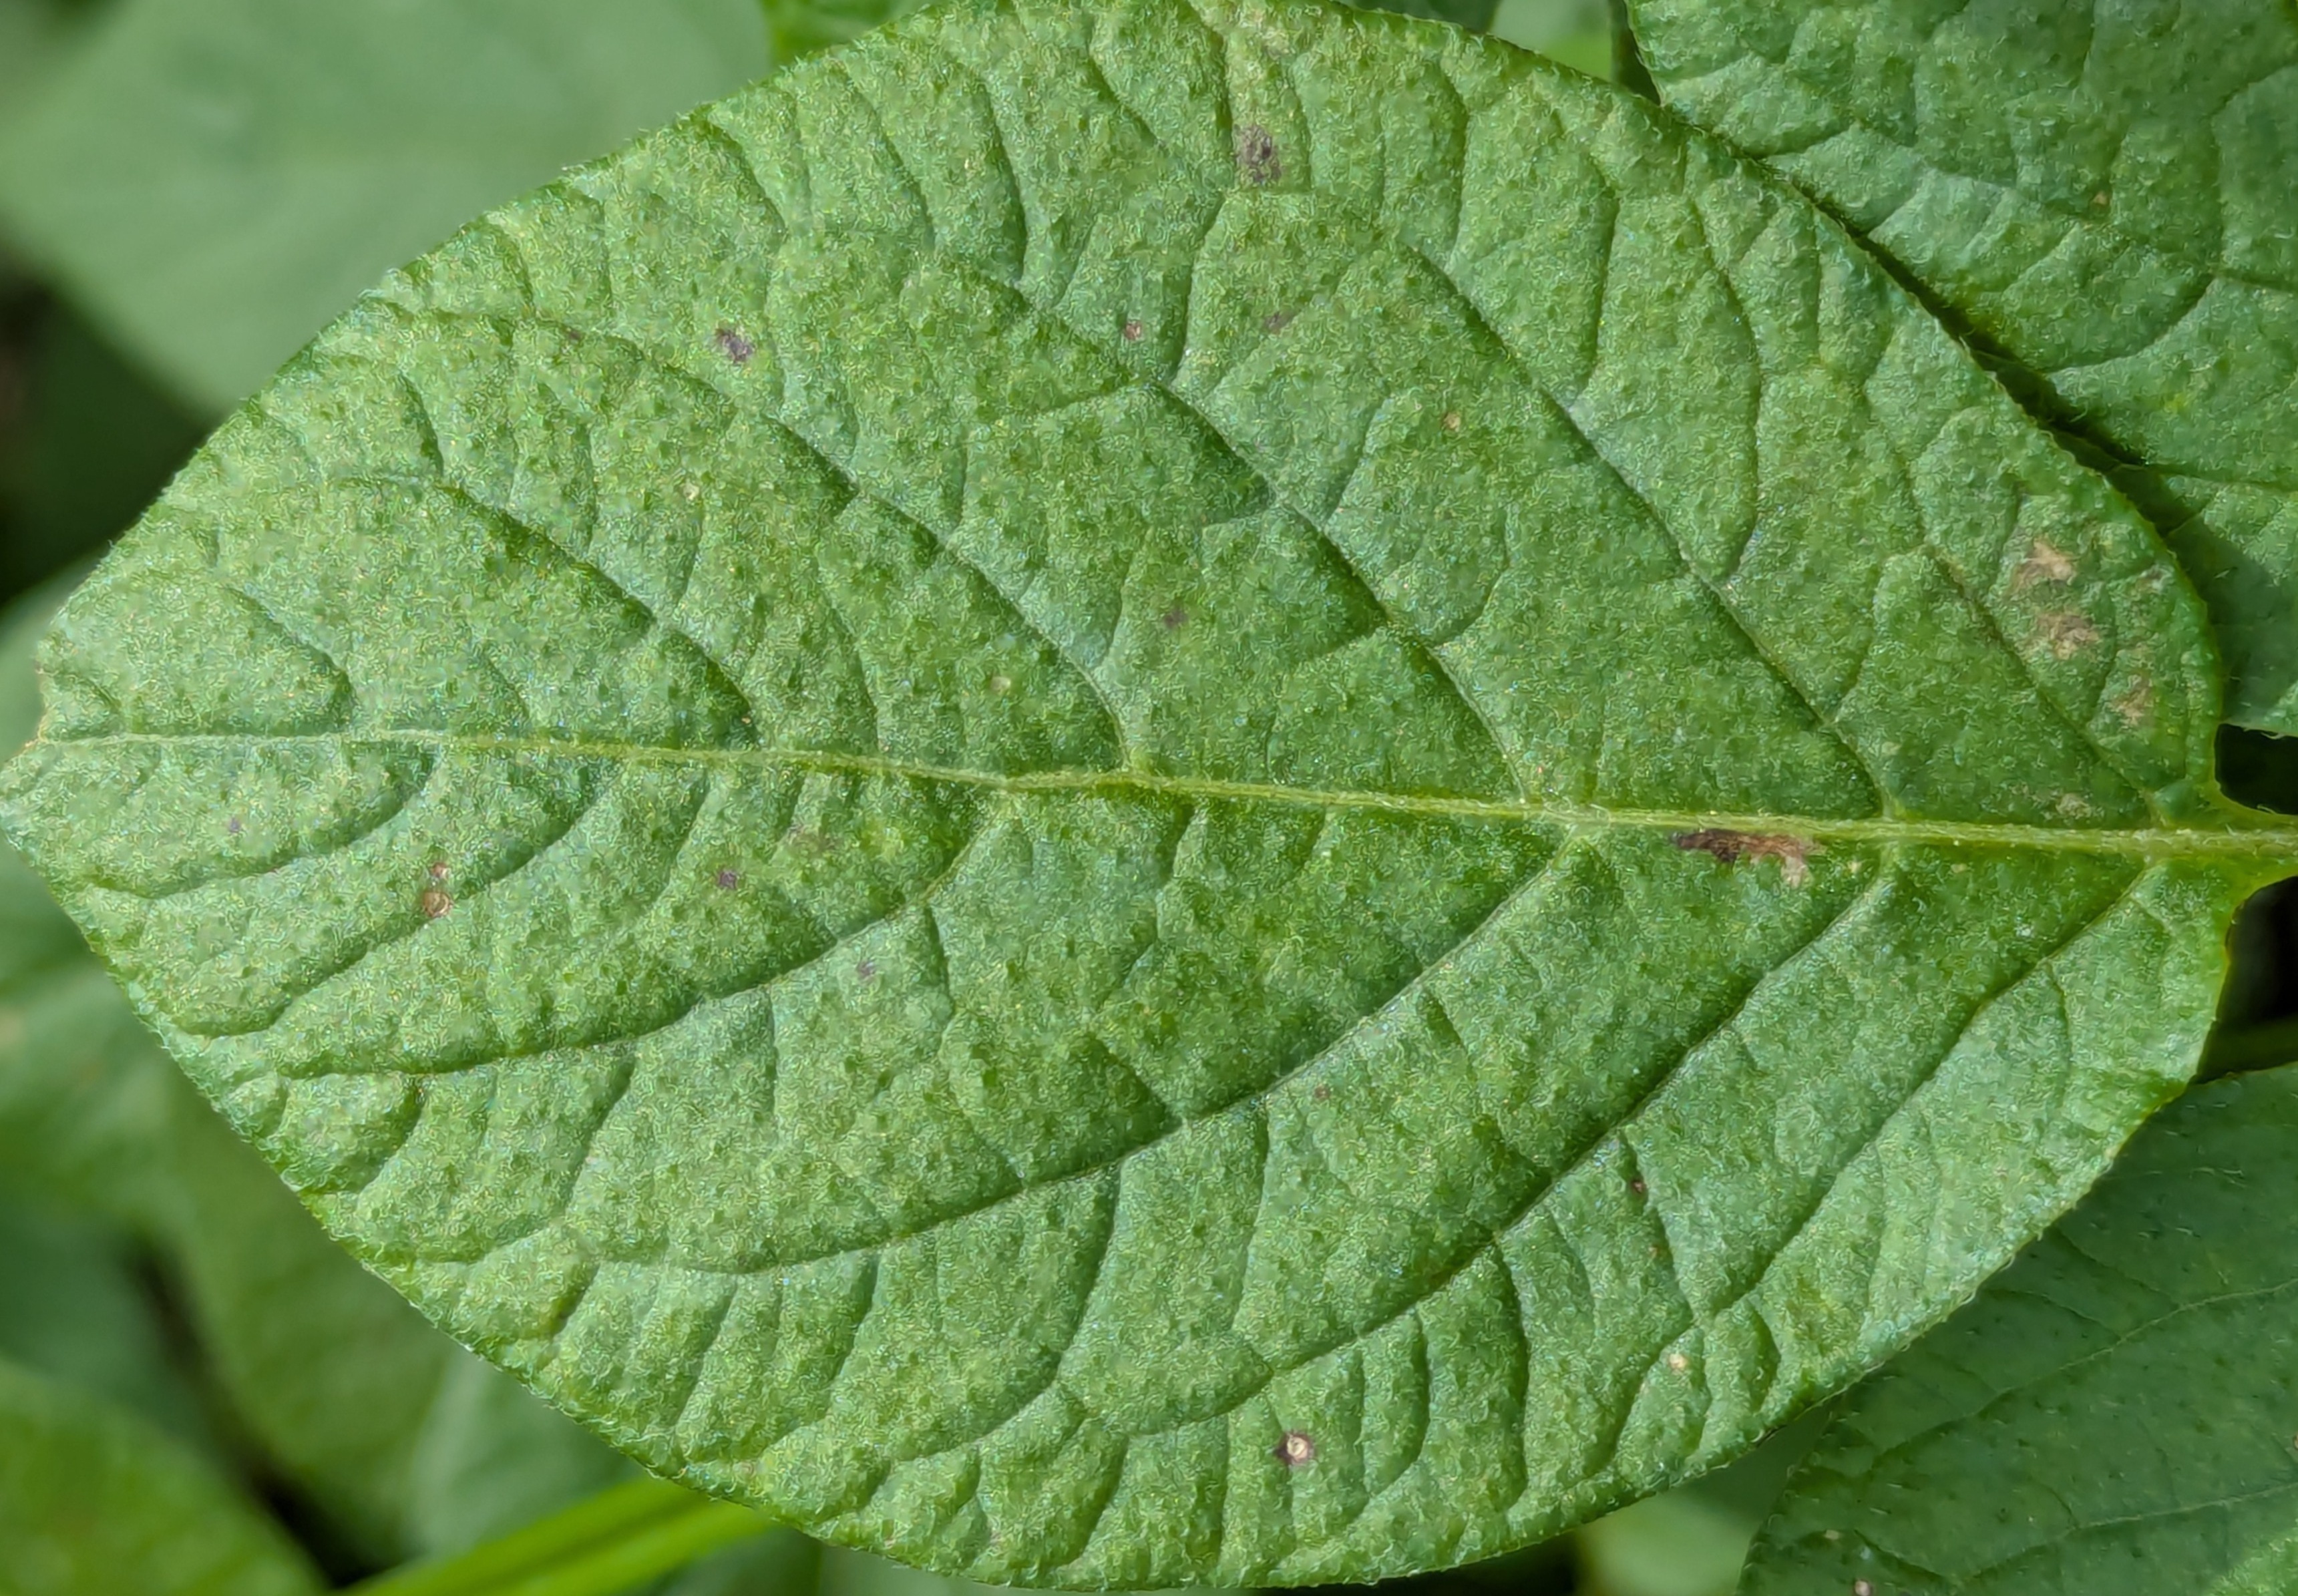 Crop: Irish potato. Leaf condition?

healthy
